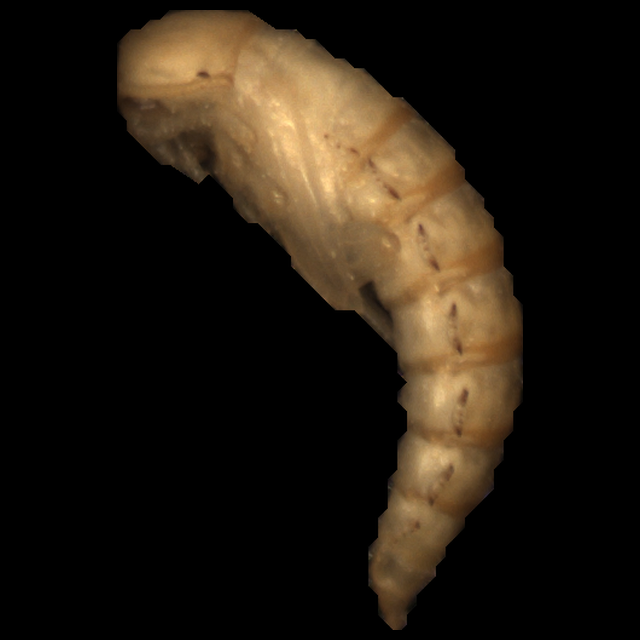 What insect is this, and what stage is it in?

mealworm pupa
